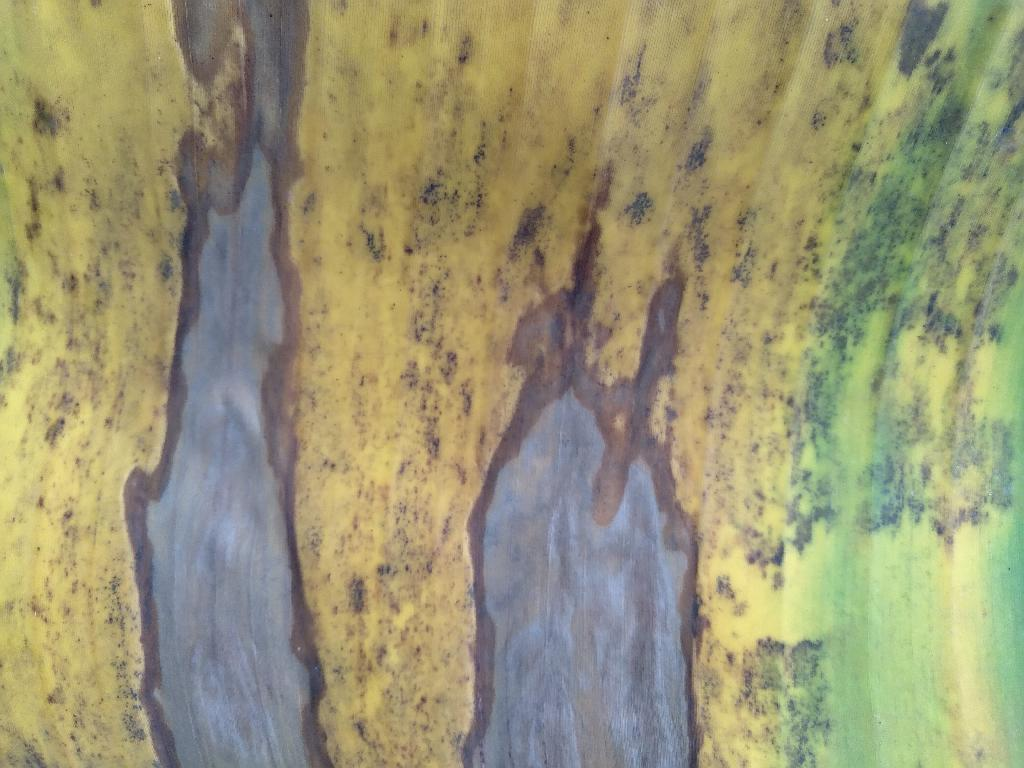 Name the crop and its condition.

banana, black sigatoka
